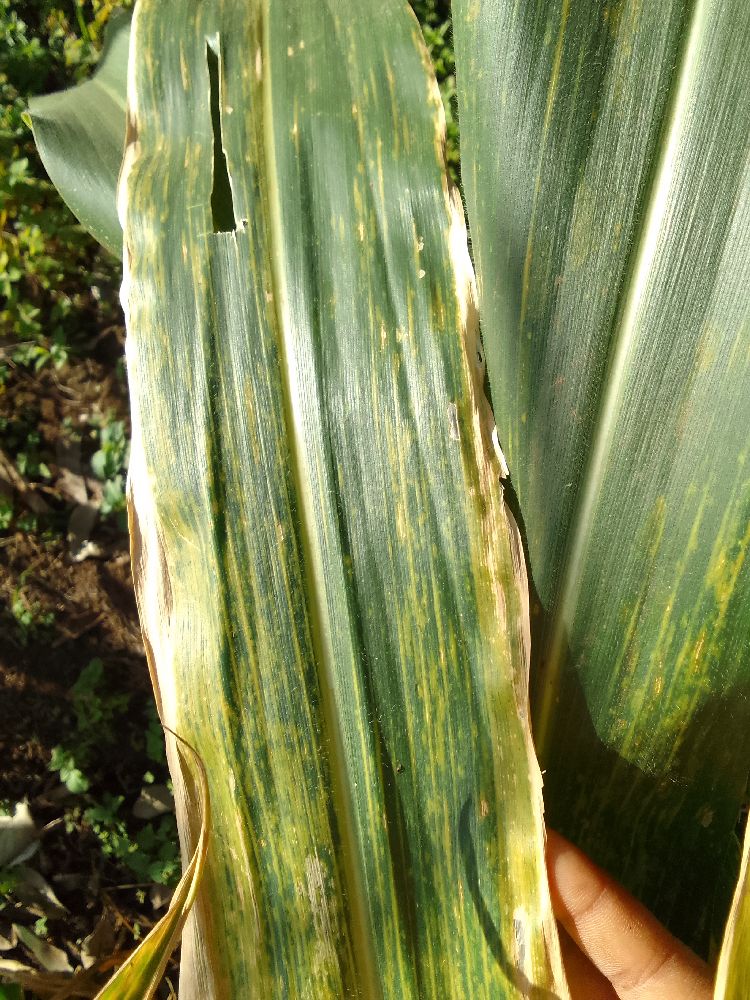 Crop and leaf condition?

maize, maize lethal necrosis
